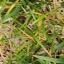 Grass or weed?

grass
